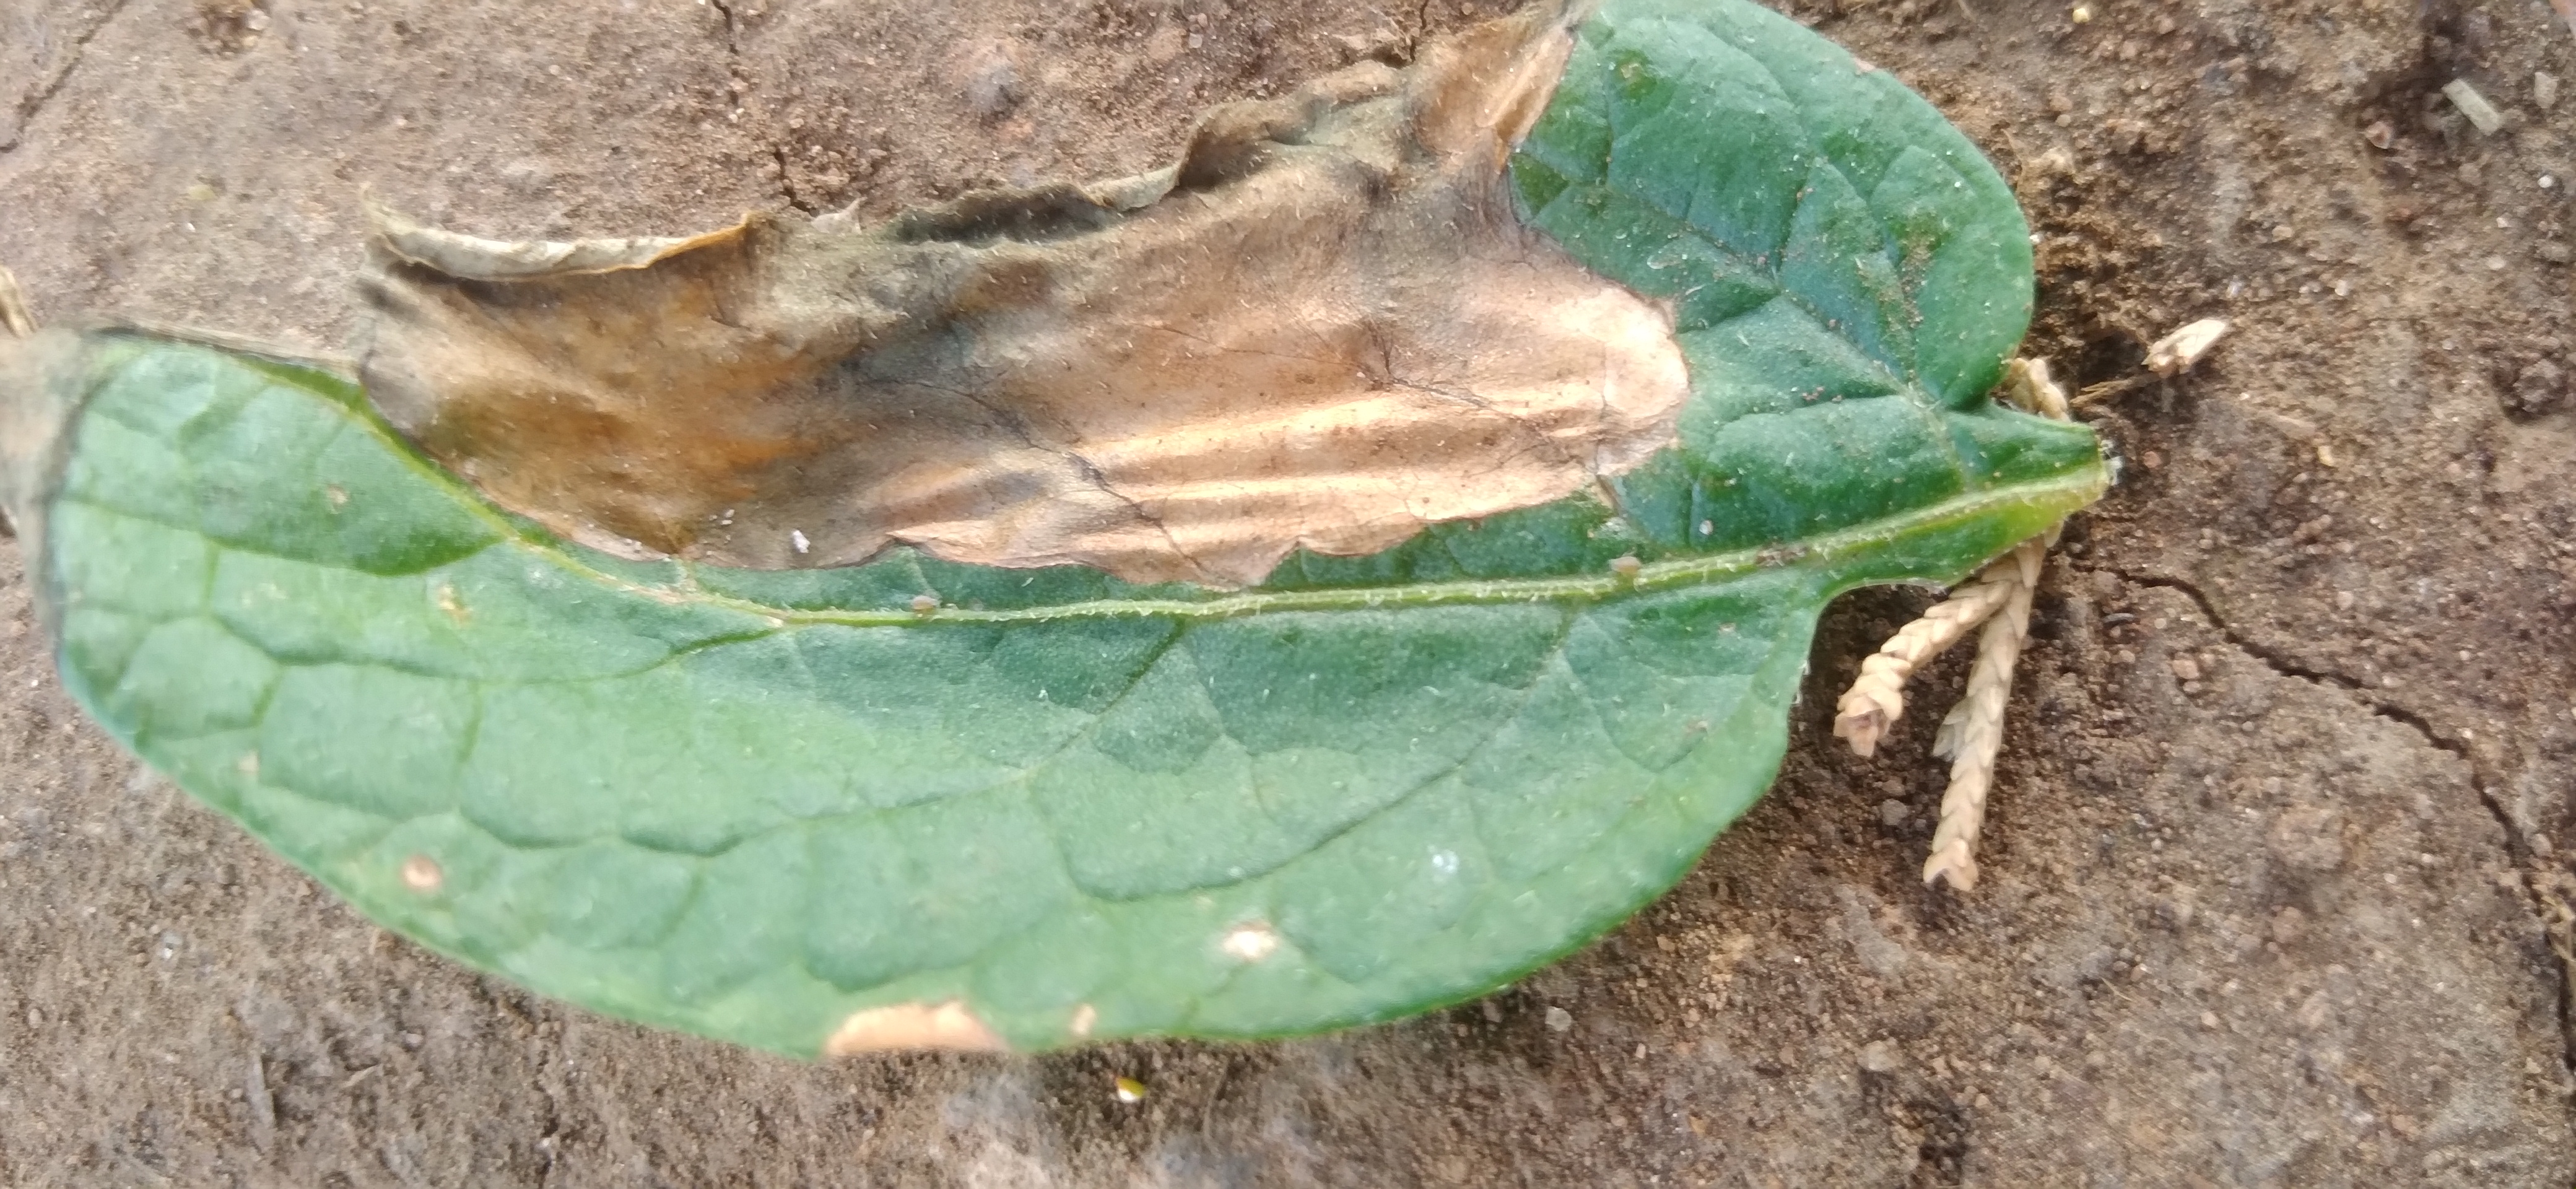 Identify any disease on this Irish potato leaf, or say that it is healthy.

early blight
